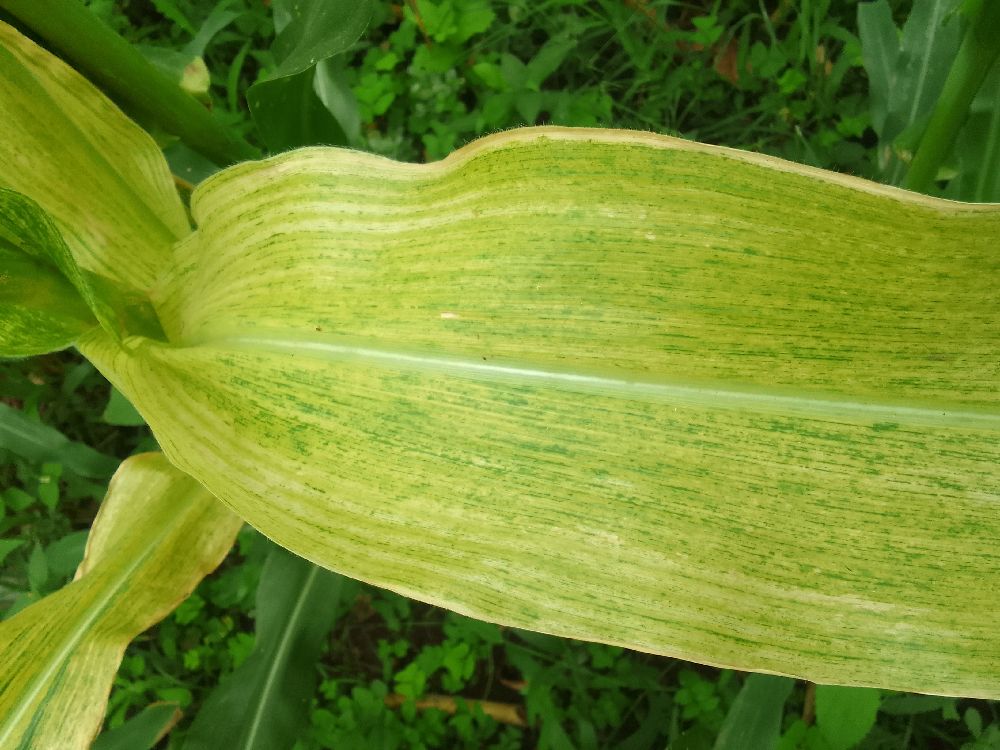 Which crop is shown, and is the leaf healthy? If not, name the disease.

maize, maize lethal necrosis
